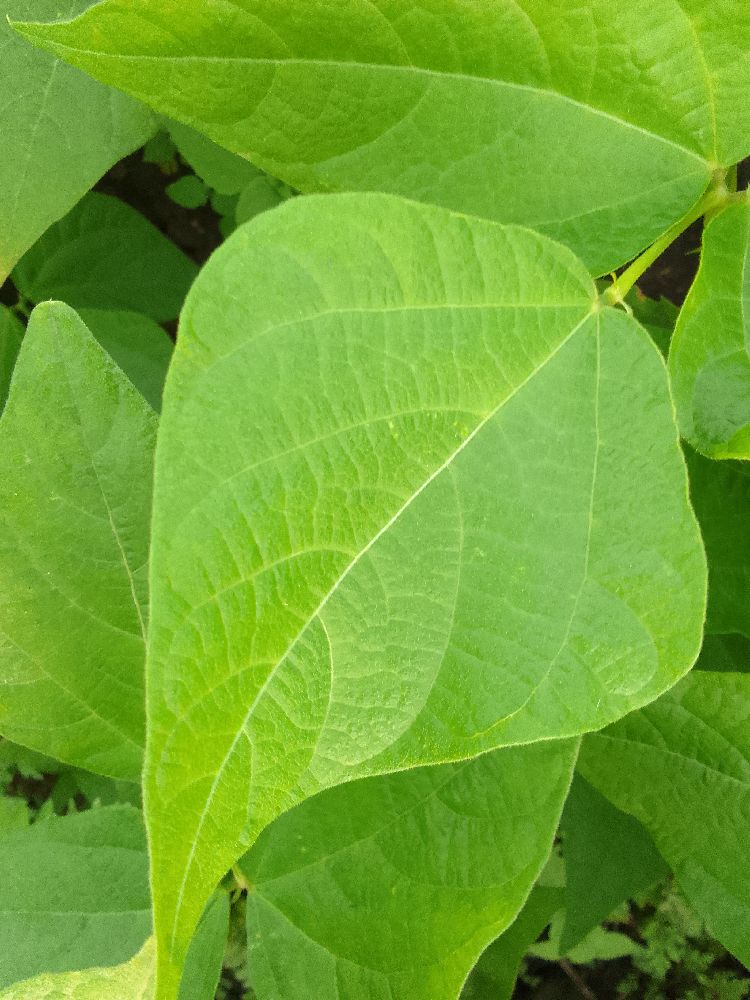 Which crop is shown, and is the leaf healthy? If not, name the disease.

common bean, healthy
